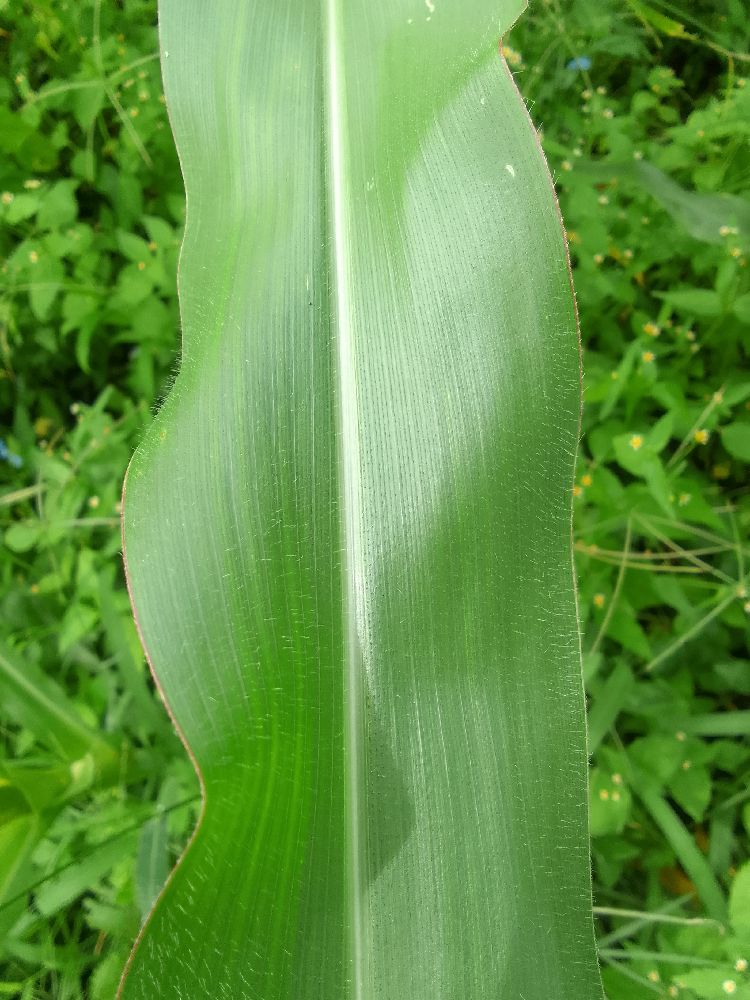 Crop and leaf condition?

maize, healthy
